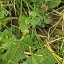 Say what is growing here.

structured weed
